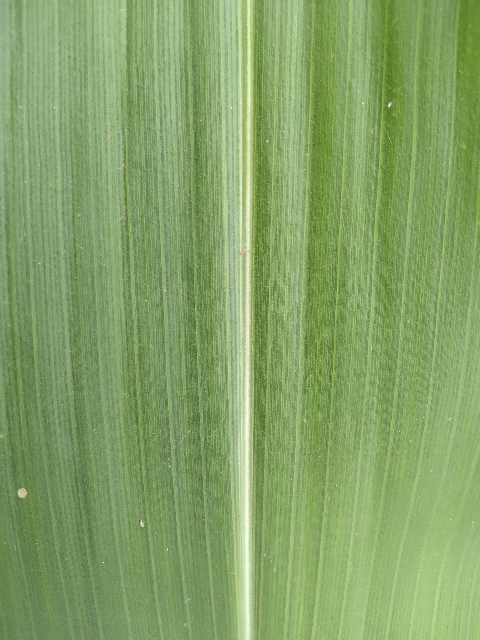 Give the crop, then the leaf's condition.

maize, healthy
